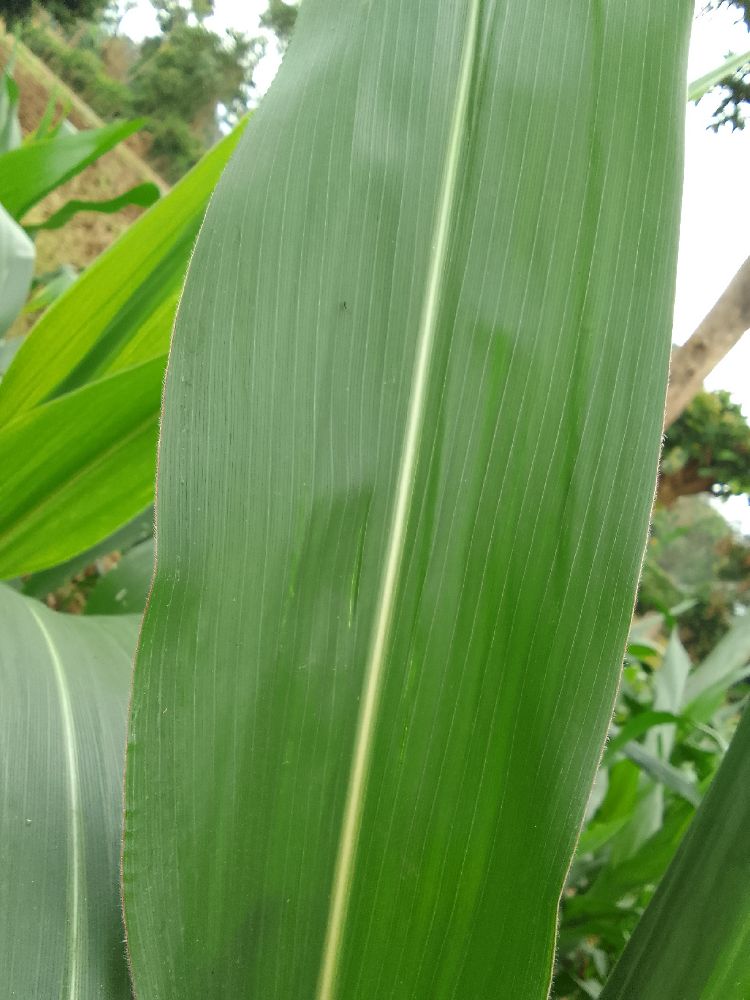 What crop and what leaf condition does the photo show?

maize, healthy
